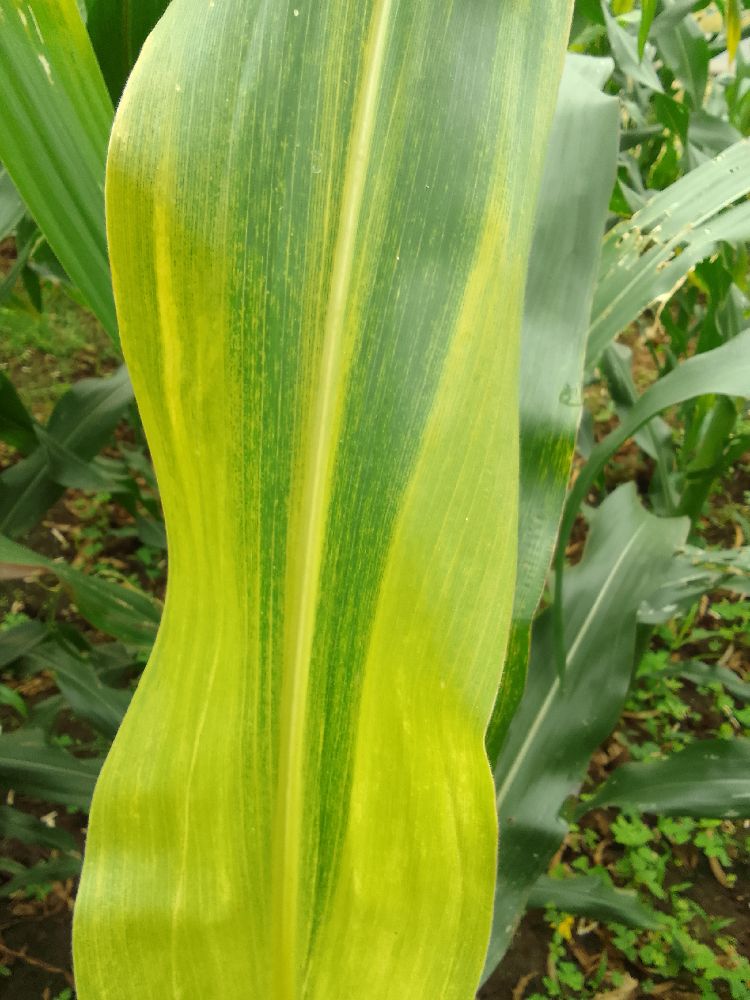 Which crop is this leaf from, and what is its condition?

maize, maize lethal necrosis
